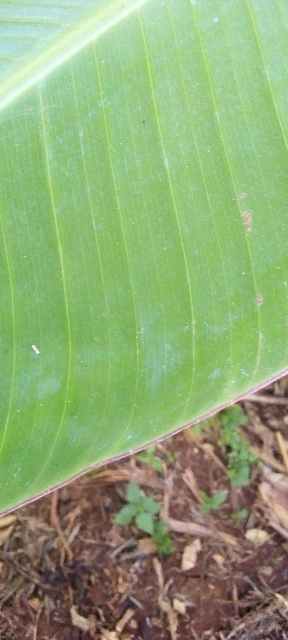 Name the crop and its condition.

banana, healthy
